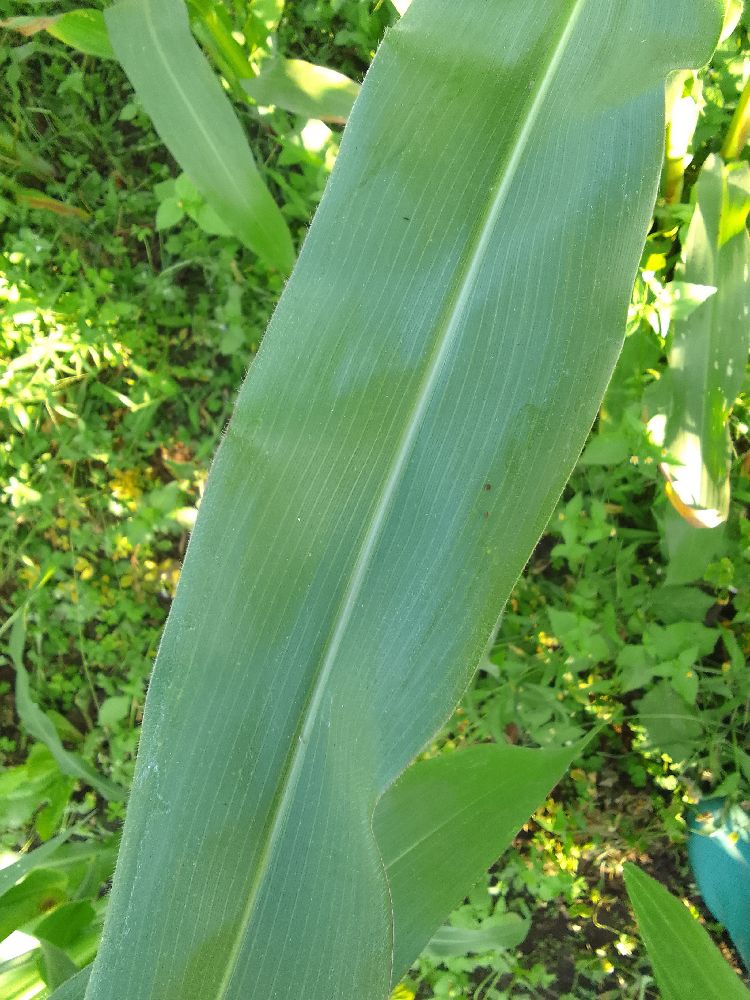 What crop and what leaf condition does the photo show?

maize, healthy
